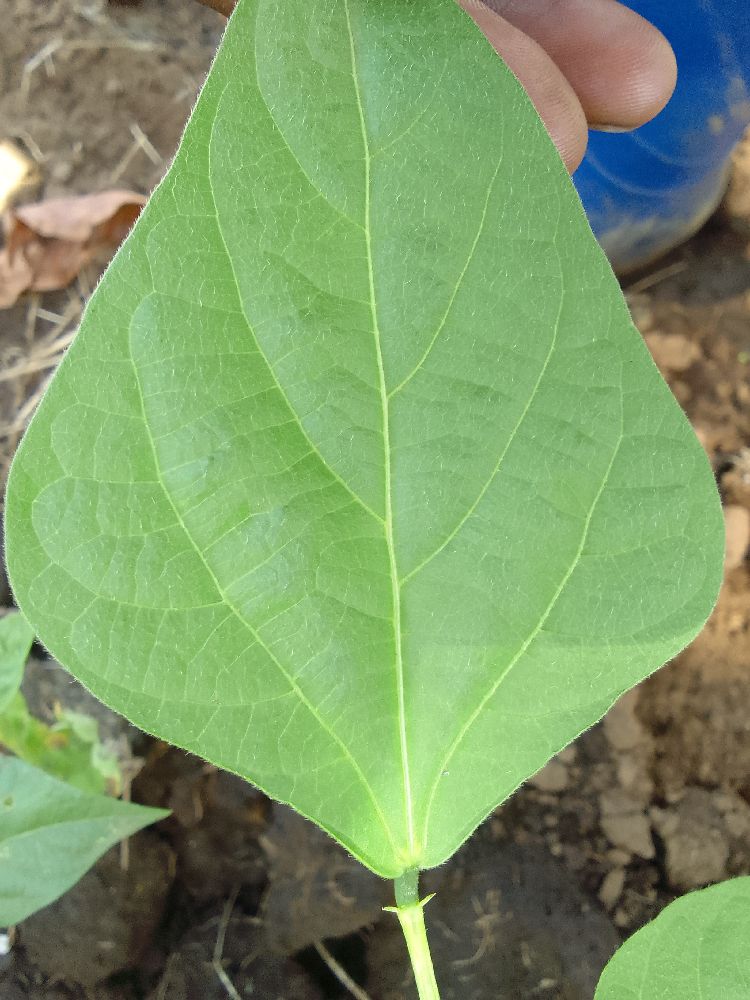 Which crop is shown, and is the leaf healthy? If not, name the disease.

common bean, healthy
